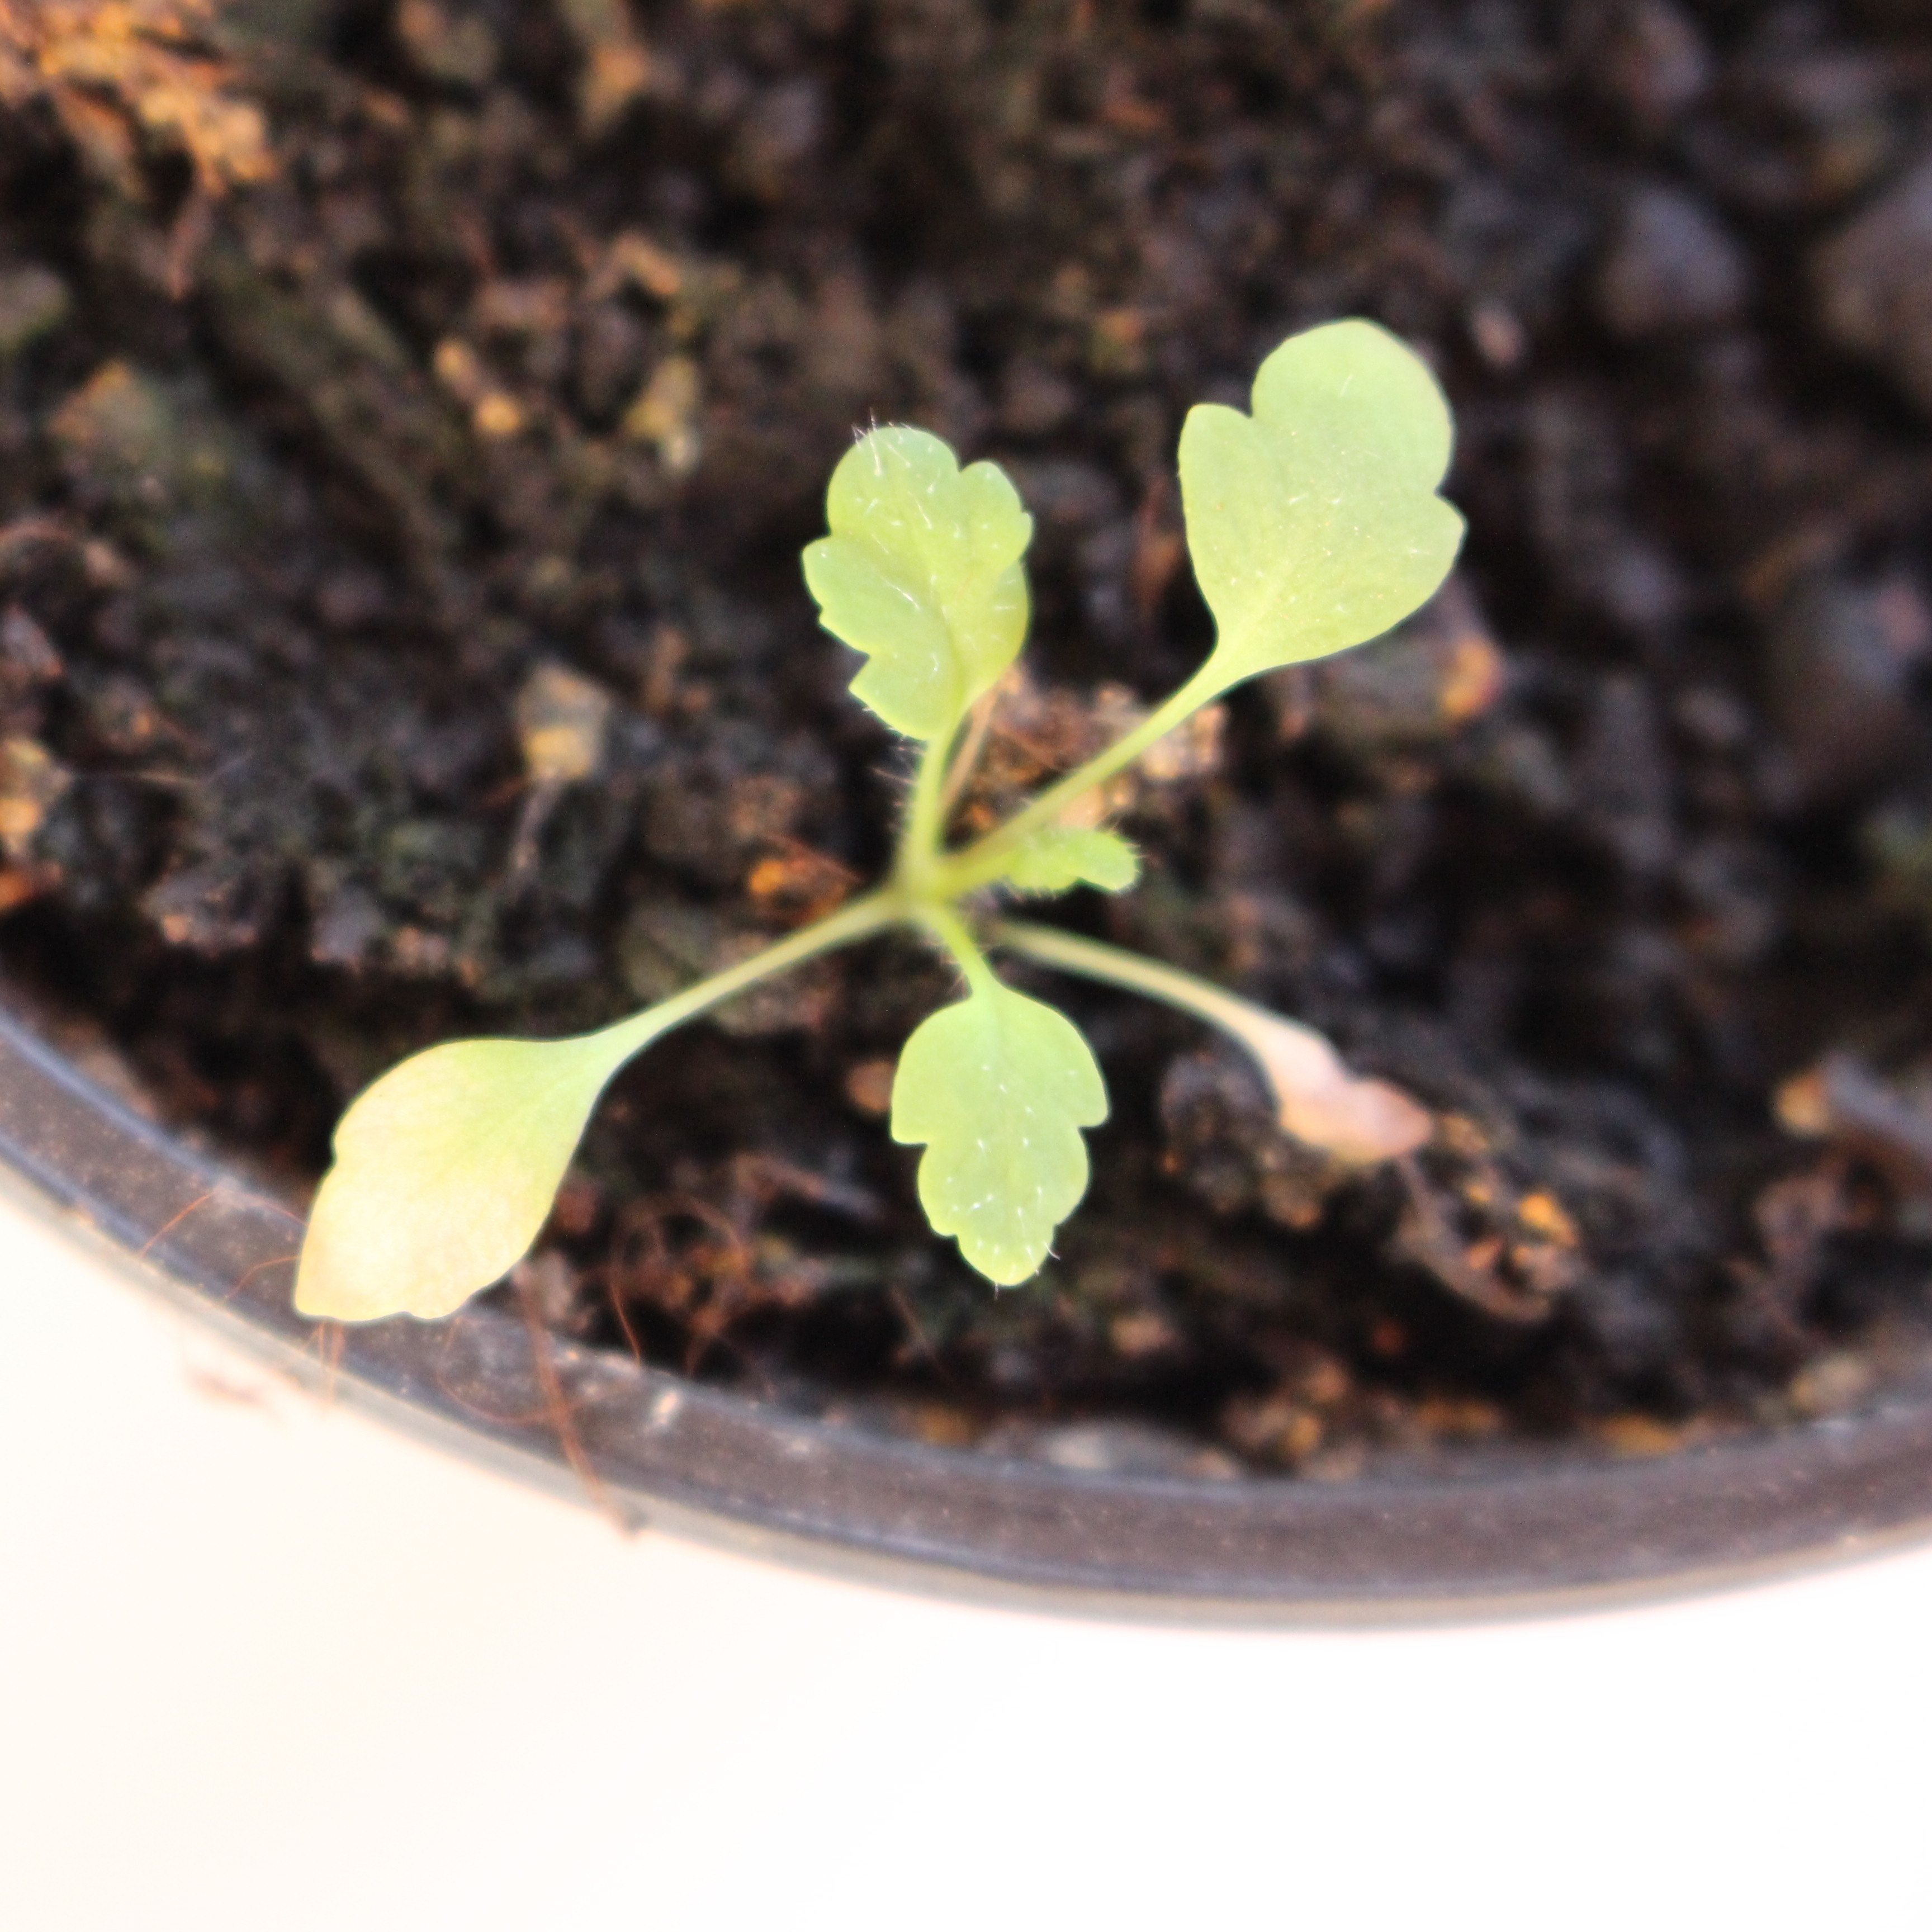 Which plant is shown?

Papaver rhoeas
